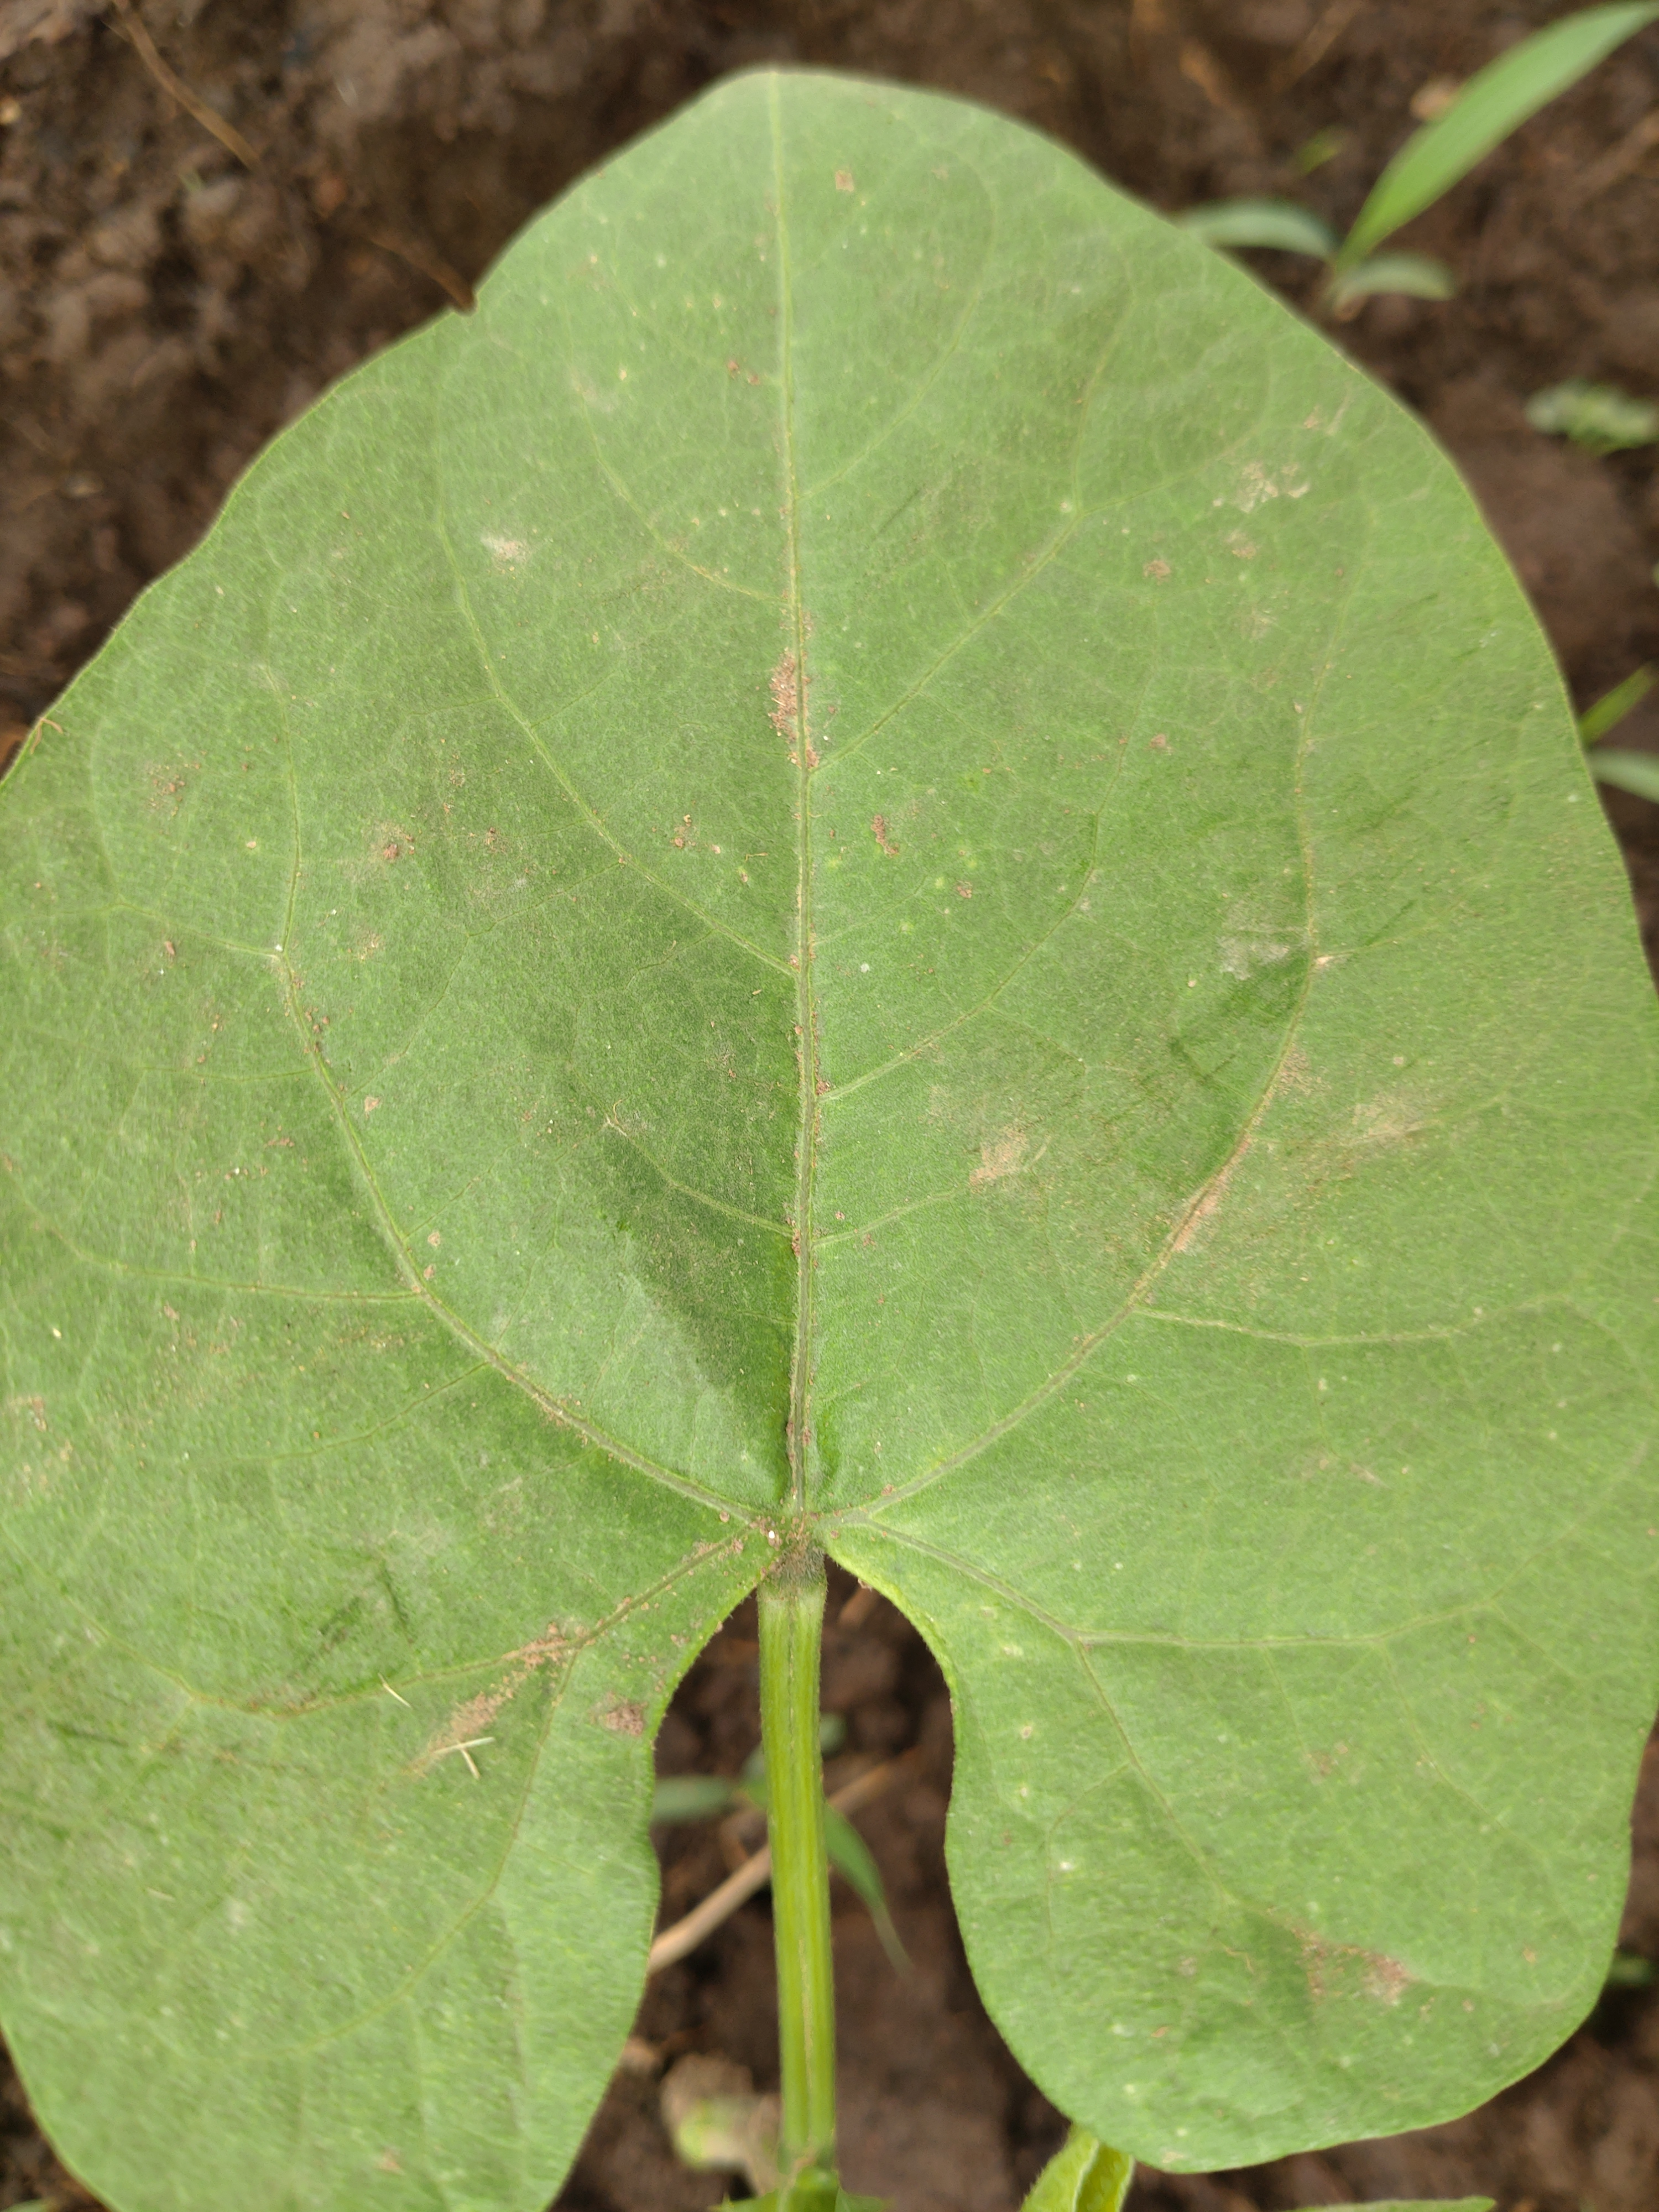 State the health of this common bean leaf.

healthy
